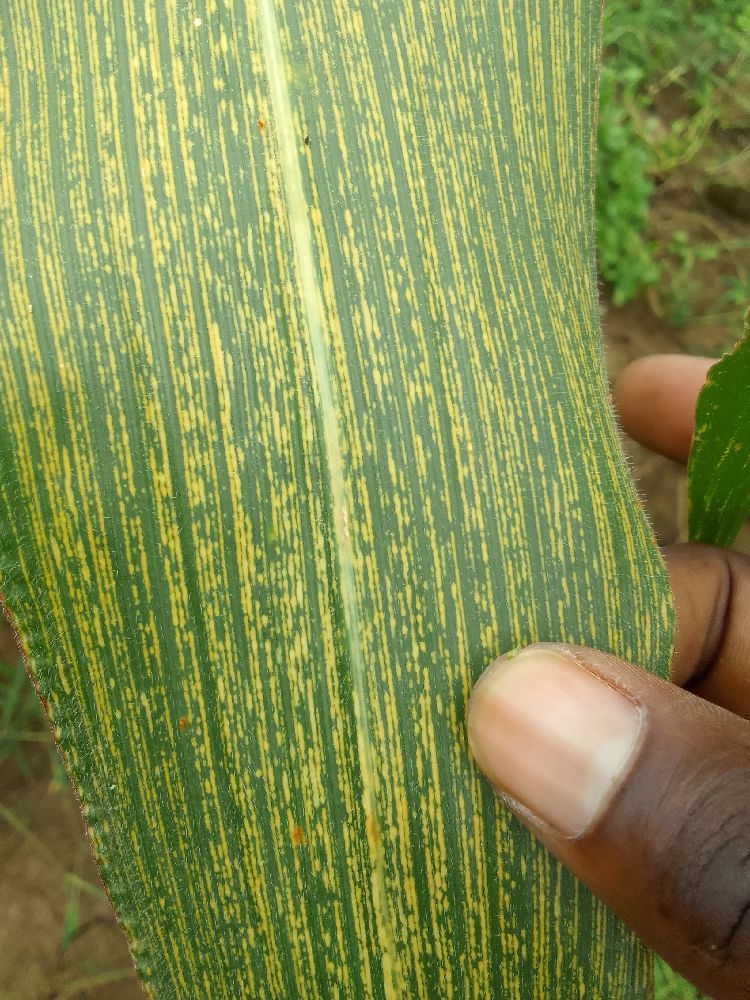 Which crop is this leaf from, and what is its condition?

maize, maize streak virus
